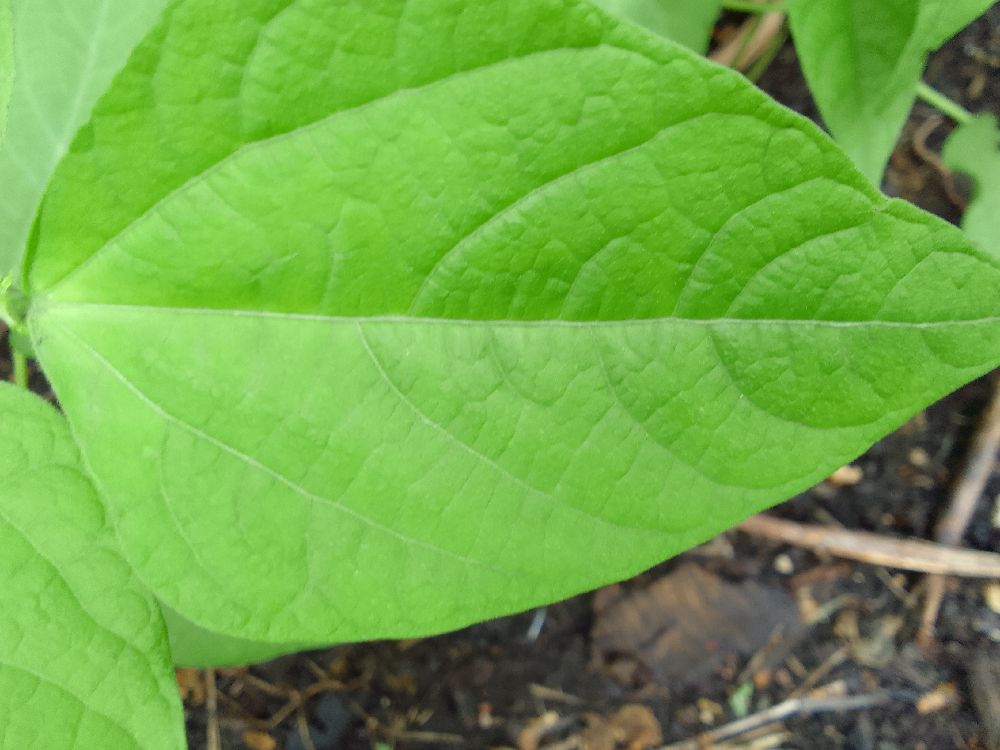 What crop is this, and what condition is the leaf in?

common bean, healthy
